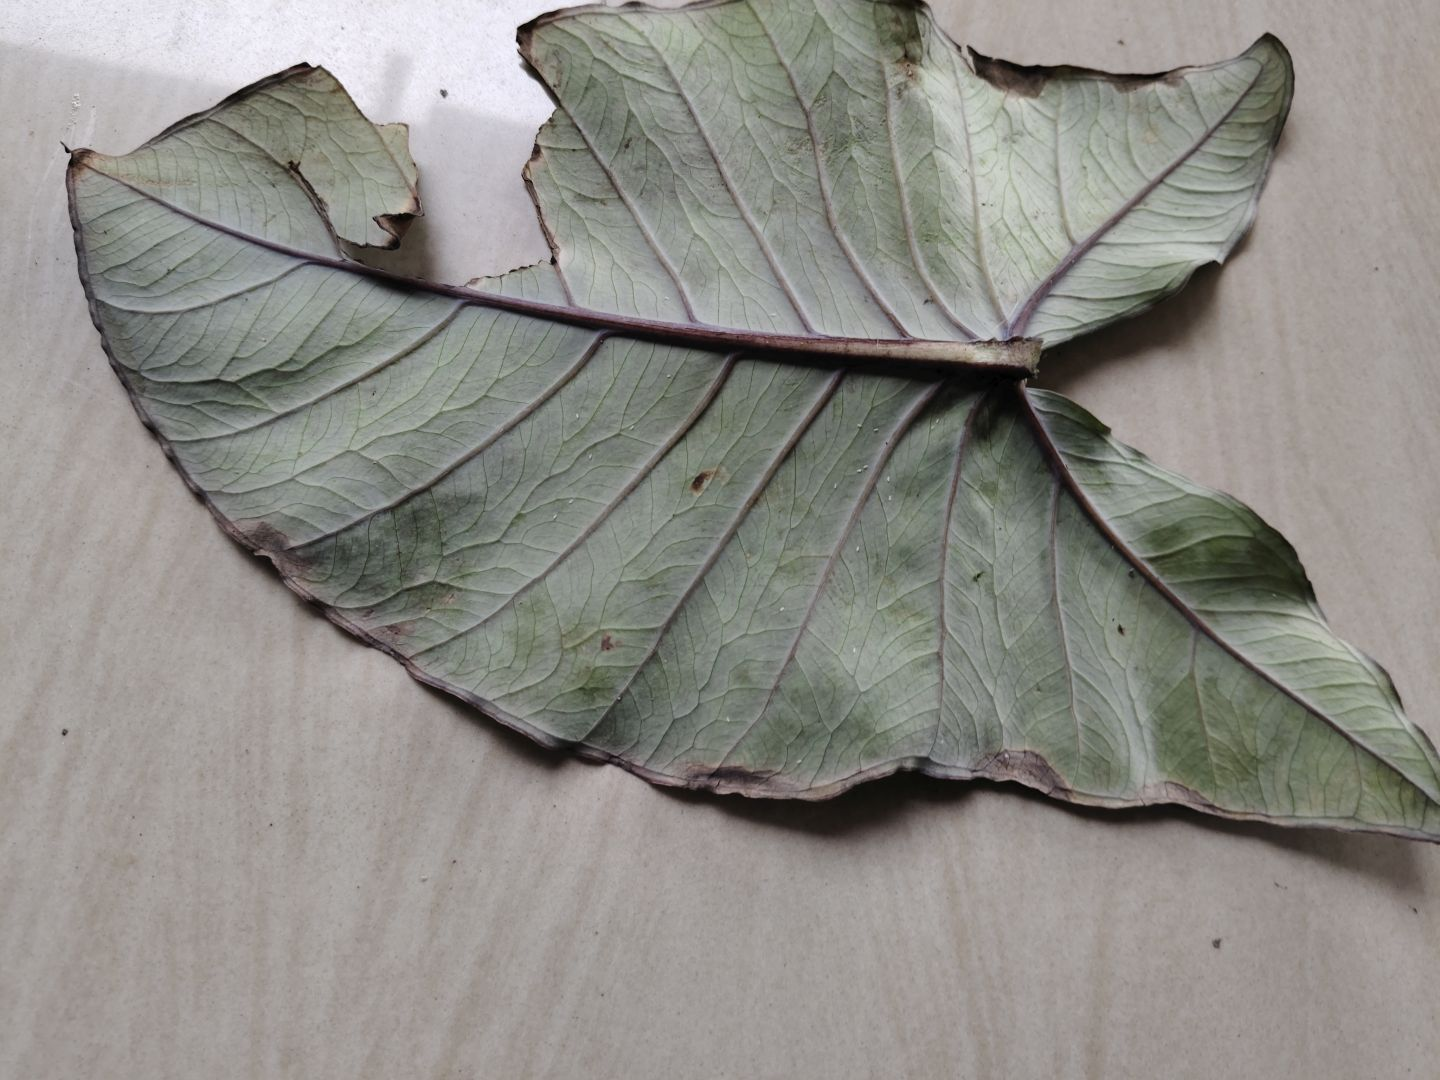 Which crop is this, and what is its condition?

taro, leaf blight
